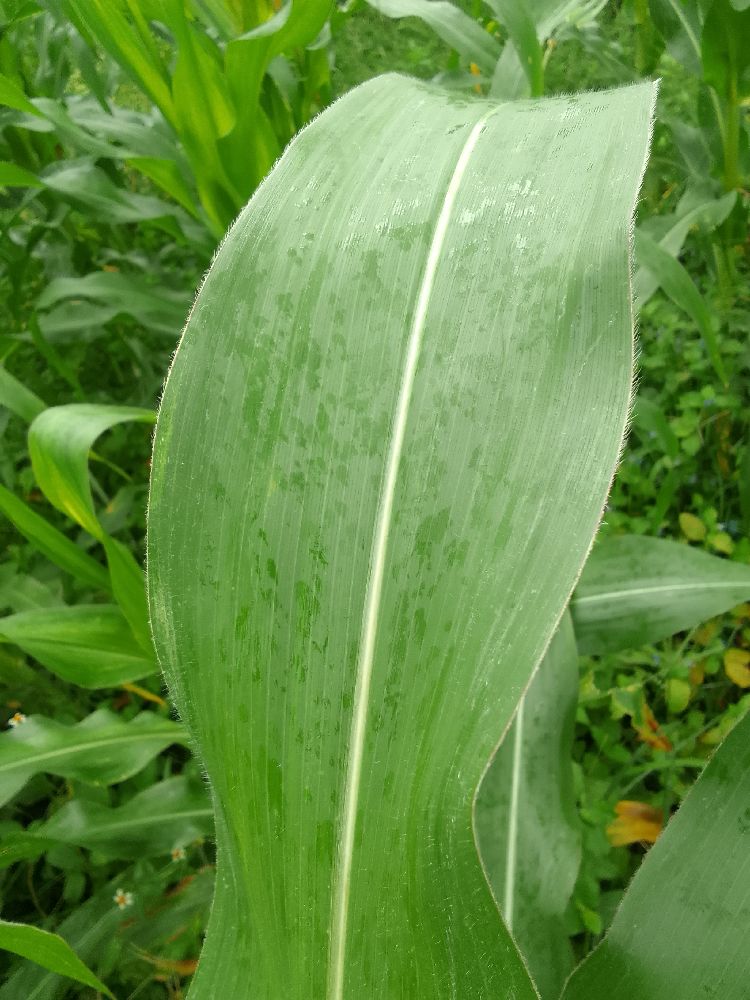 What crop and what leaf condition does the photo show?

maize, healthy
